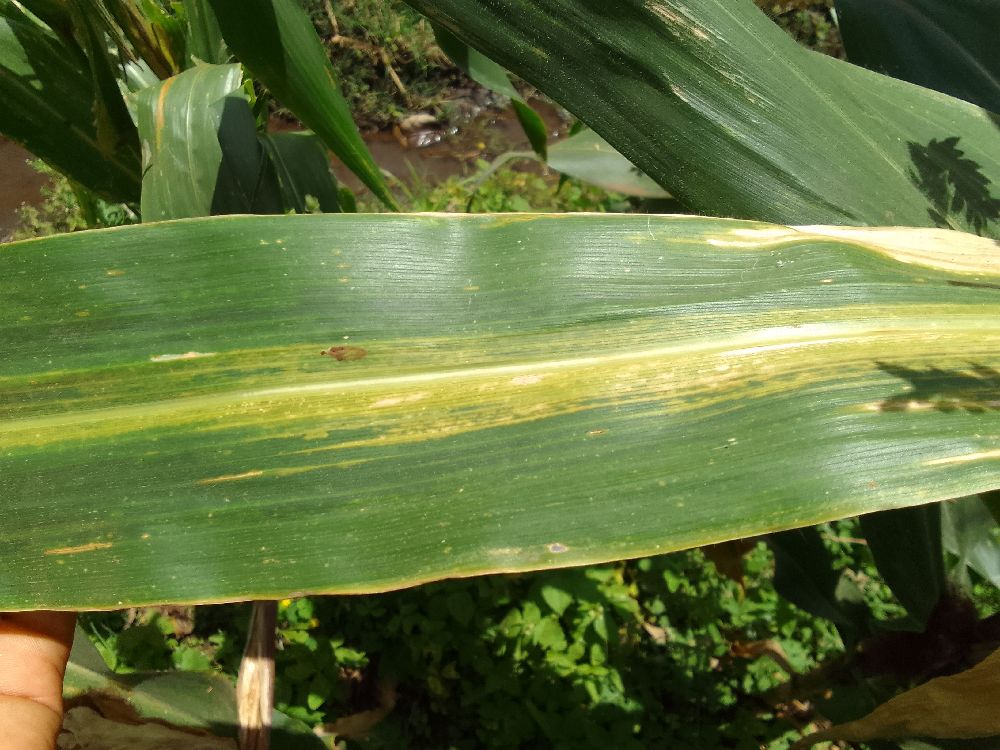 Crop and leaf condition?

maize, maize lethal necrosis
